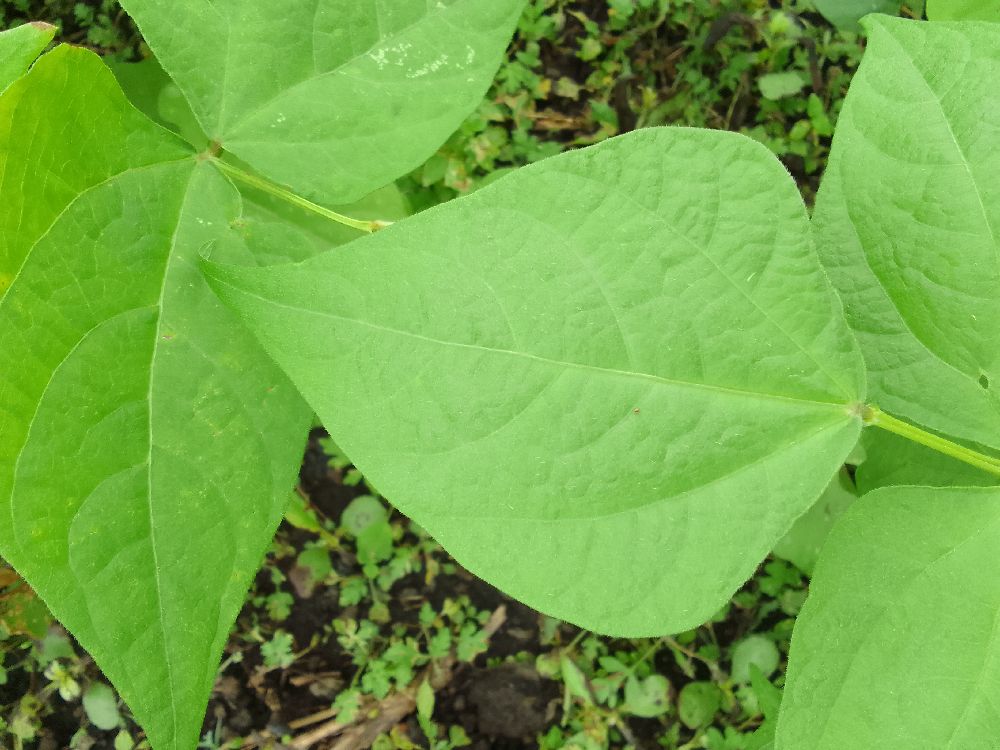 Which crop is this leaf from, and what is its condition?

common bean, healthy
